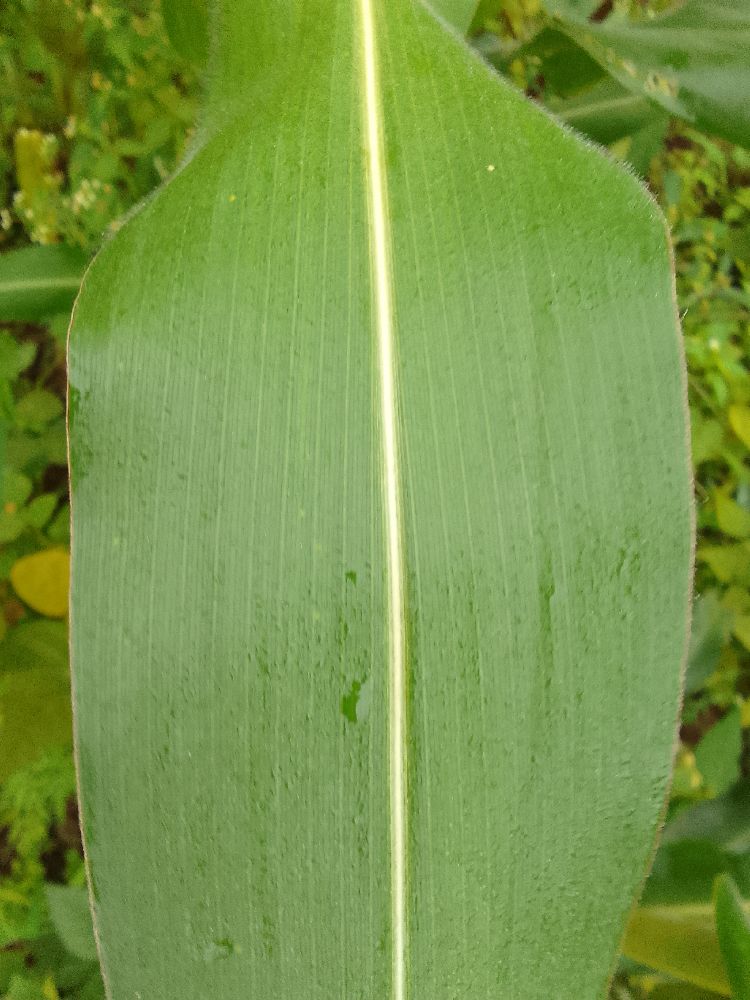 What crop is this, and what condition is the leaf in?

maize, healthy
